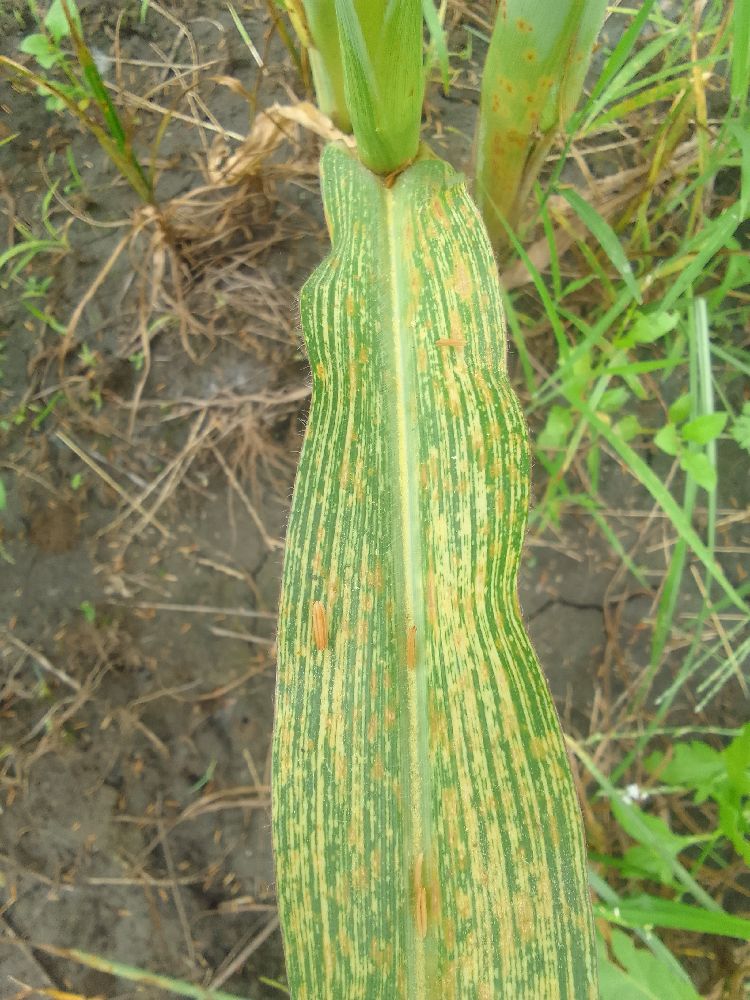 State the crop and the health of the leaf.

maize, maize streak virus
